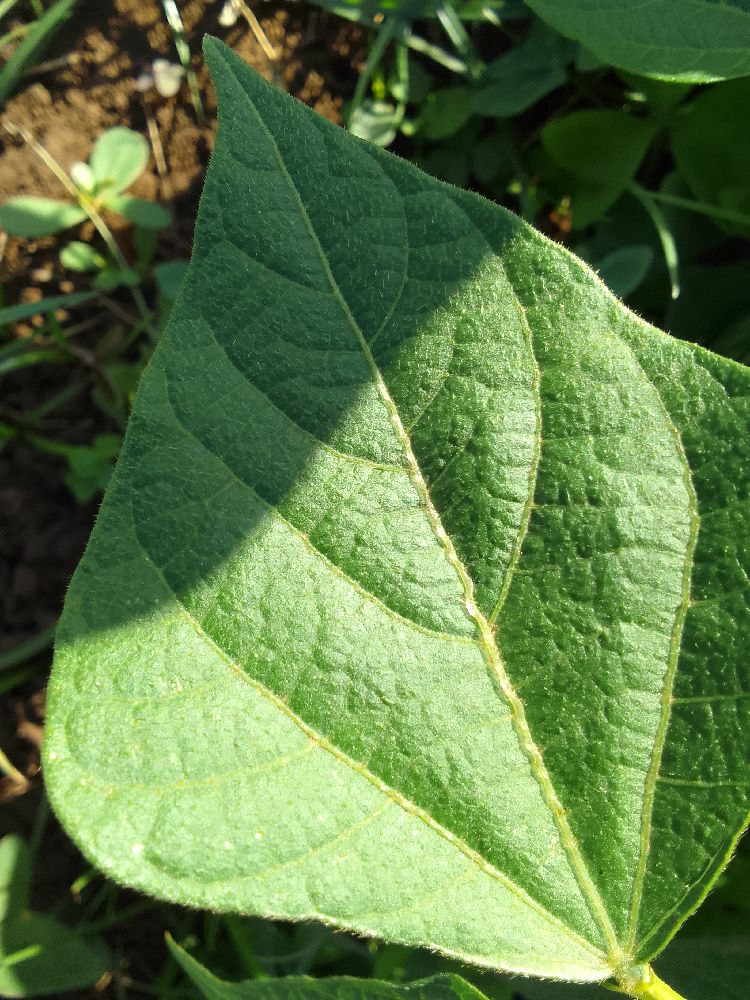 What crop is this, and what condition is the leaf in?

common bean, healthy
